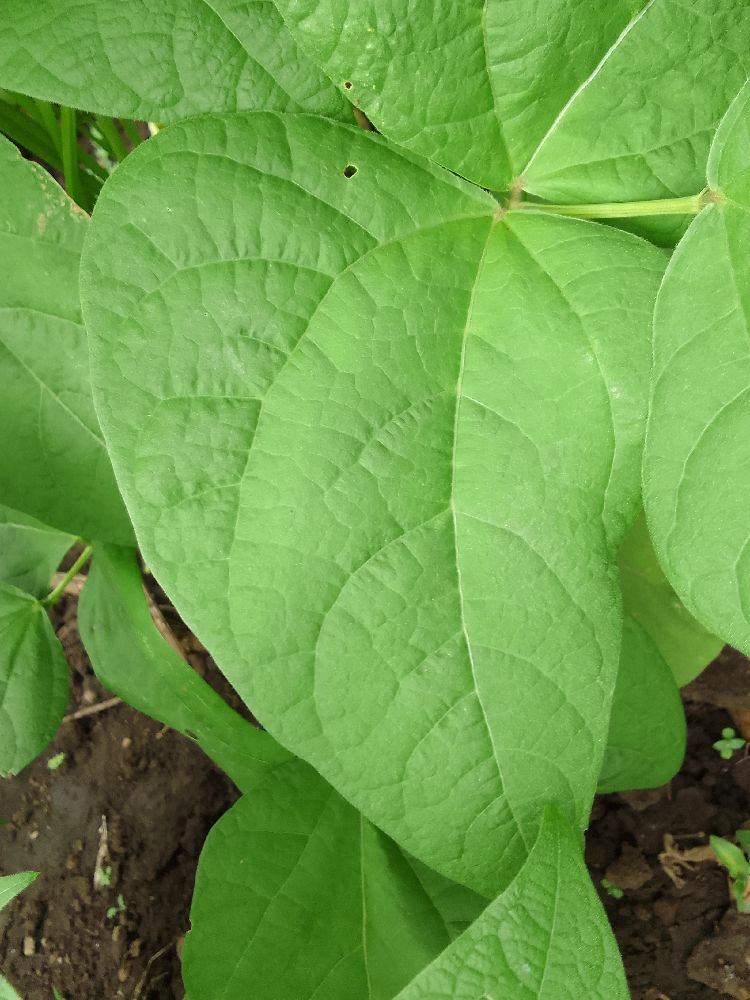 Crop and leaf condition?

common bean, healthy
